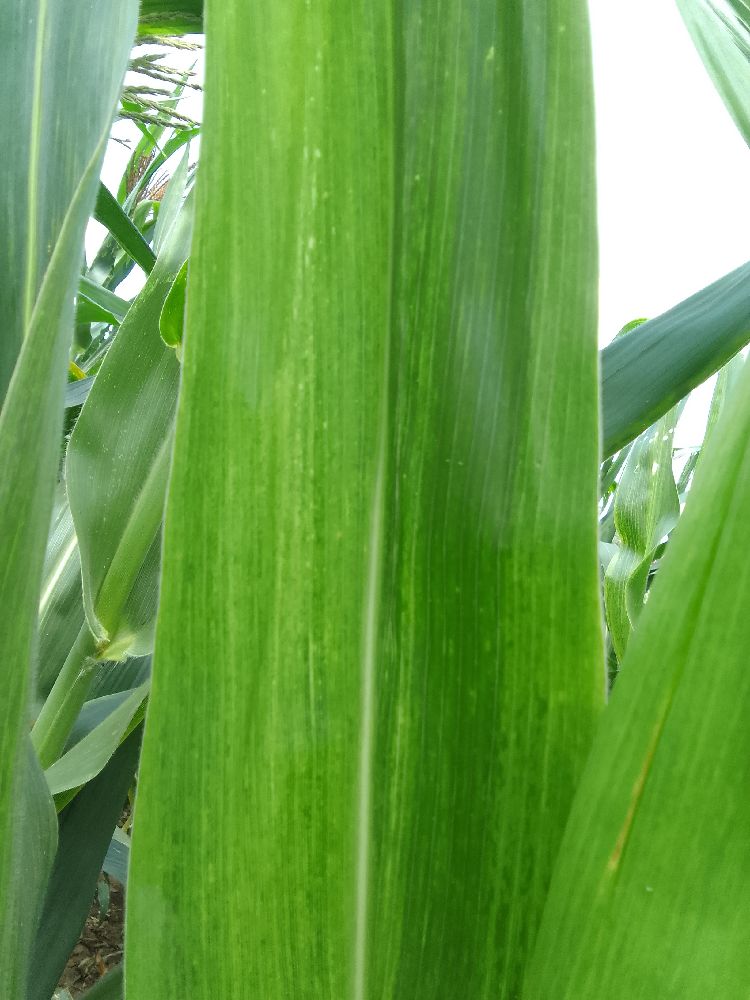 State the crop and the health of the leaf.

maize, maize lethal necrosis
